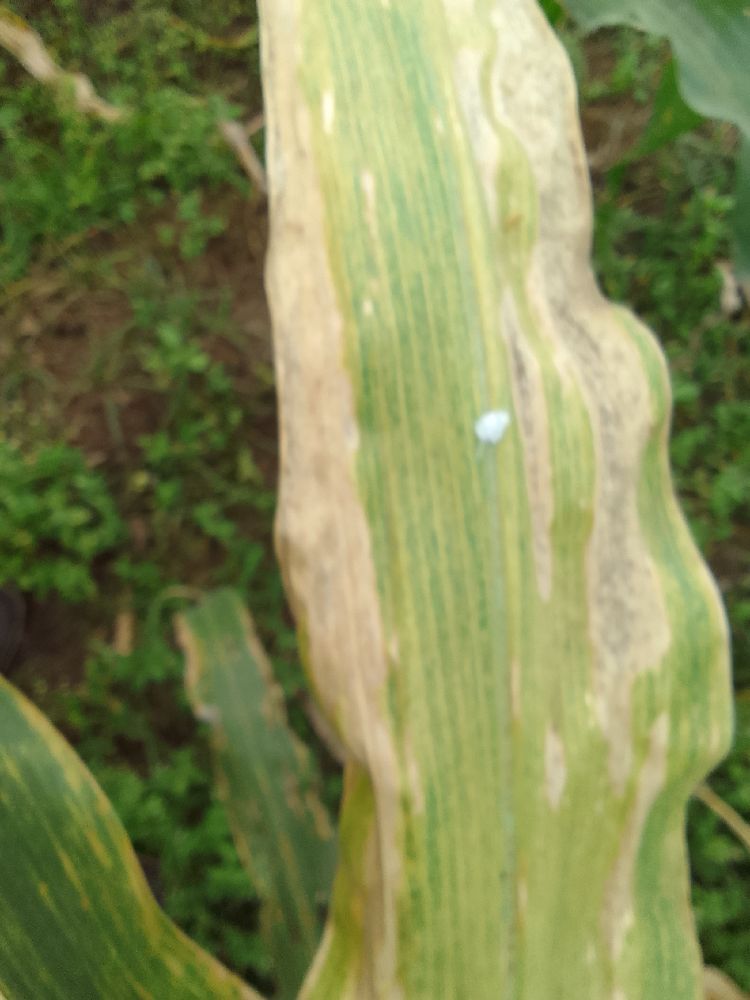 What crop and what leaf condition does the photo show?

maize, maize lethal necrosis
